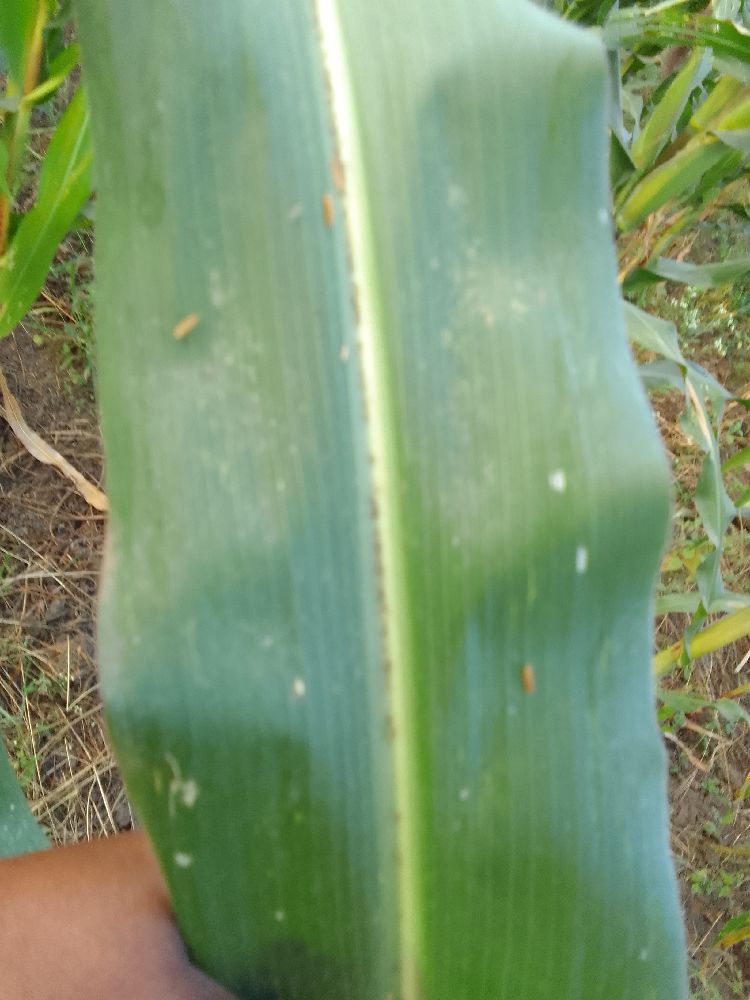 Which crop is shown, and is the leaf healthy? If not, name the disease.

maize, healthy
